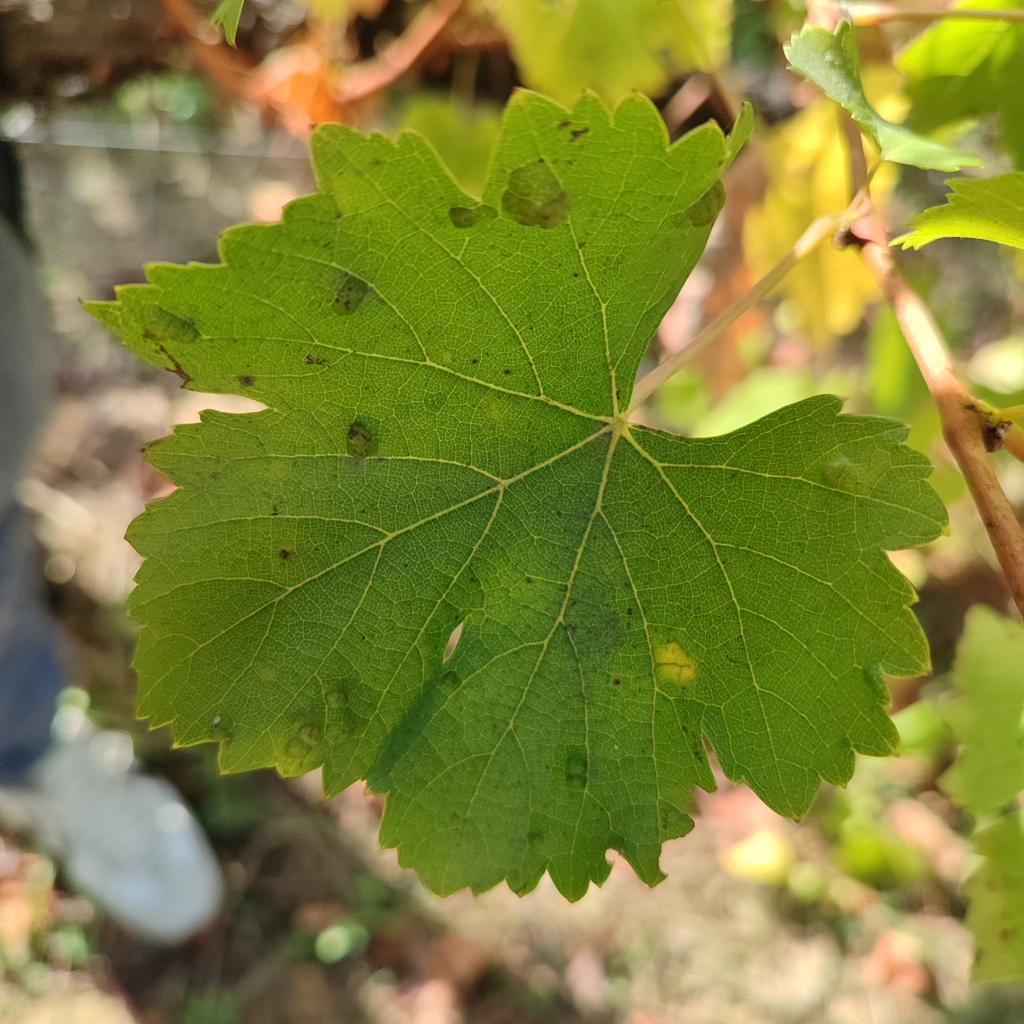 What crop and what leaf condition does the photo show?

grapevine, erineum mite
